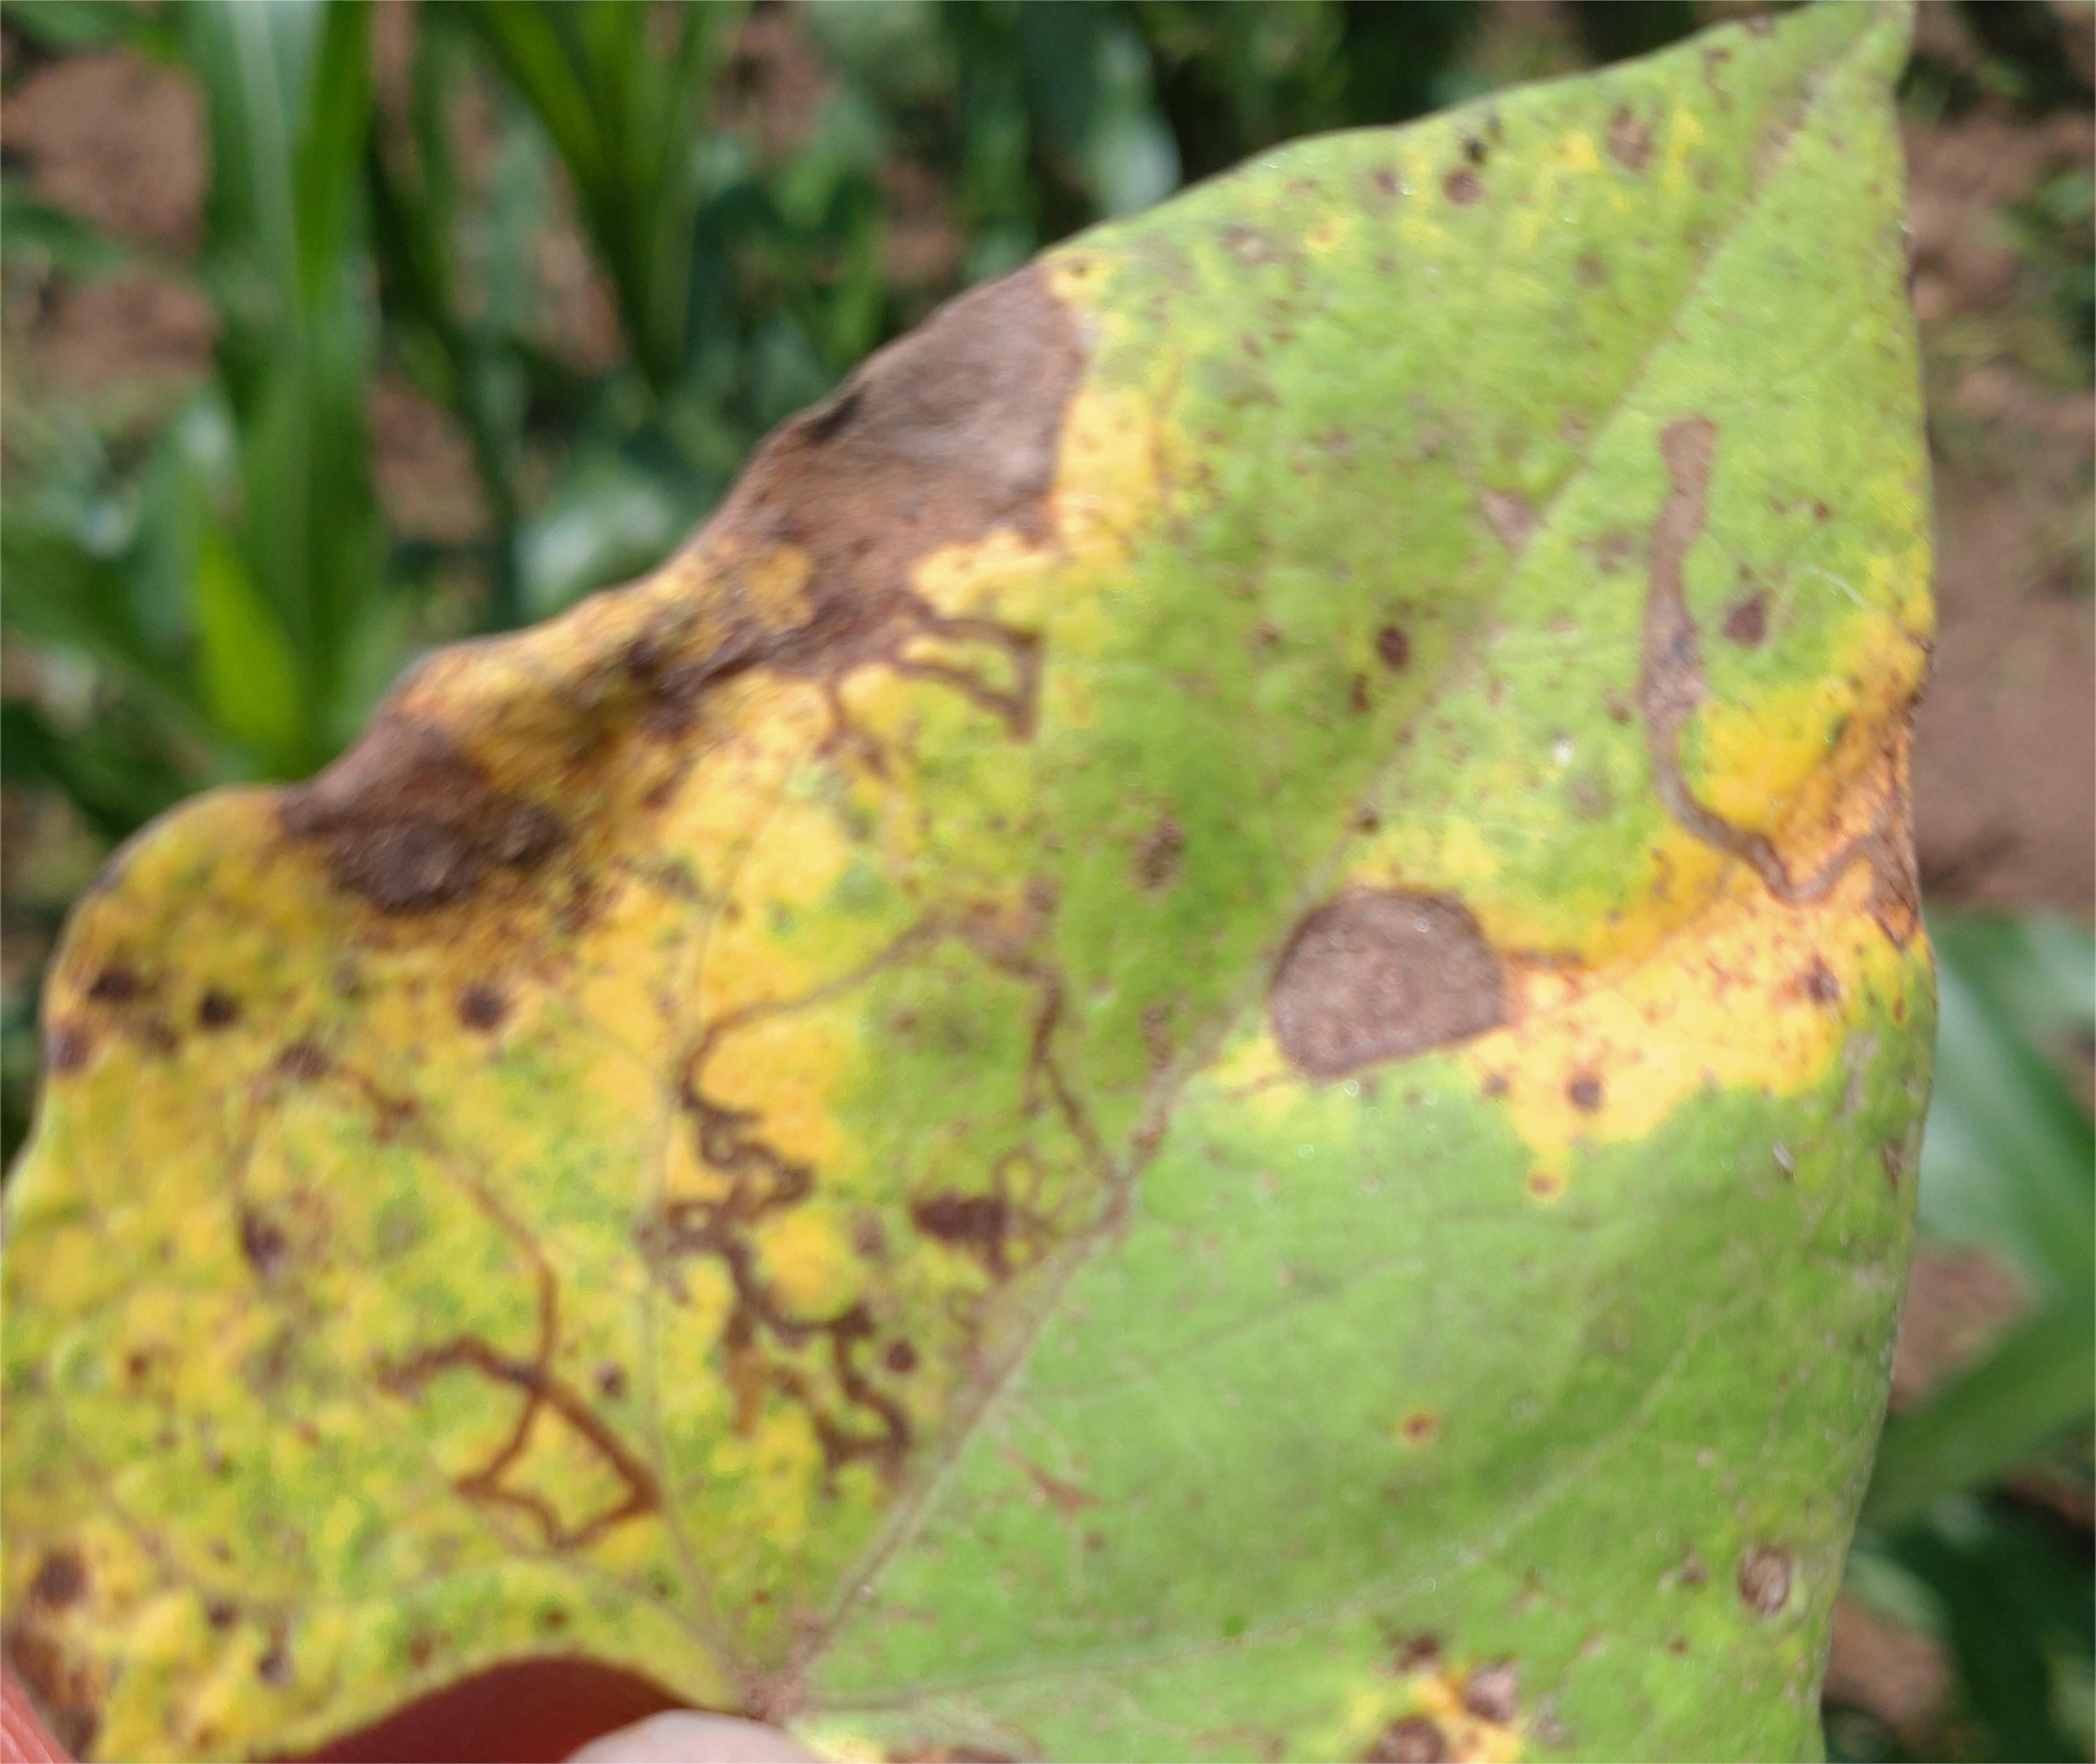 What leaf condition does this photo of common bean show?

anthracnose
